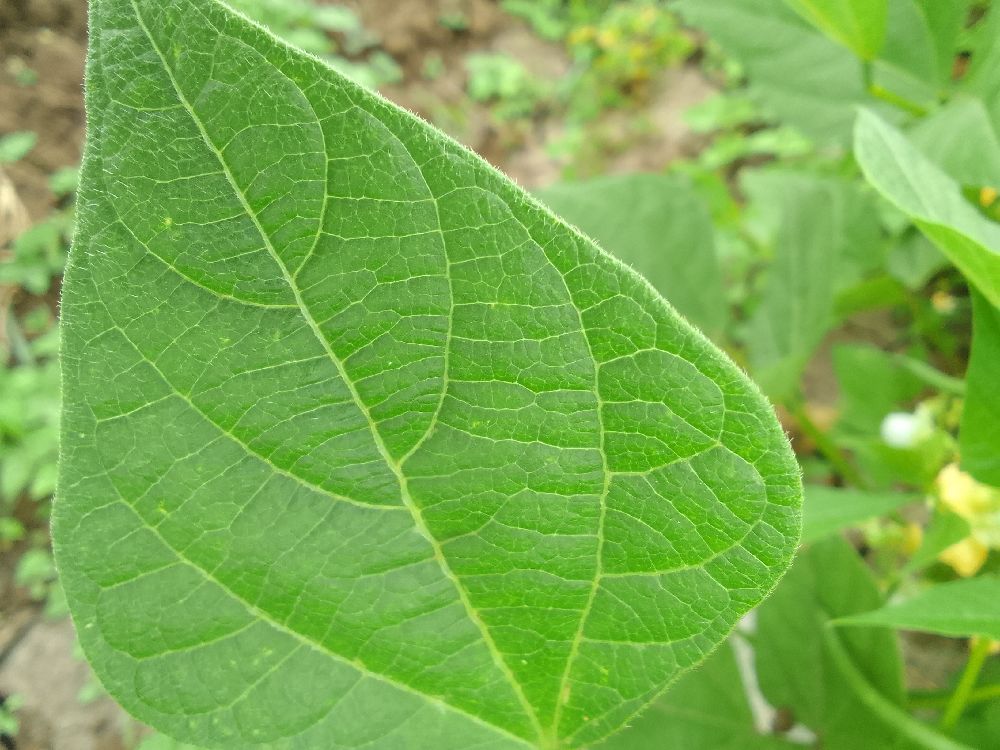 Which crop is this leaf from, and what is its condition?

common bean, healthy
